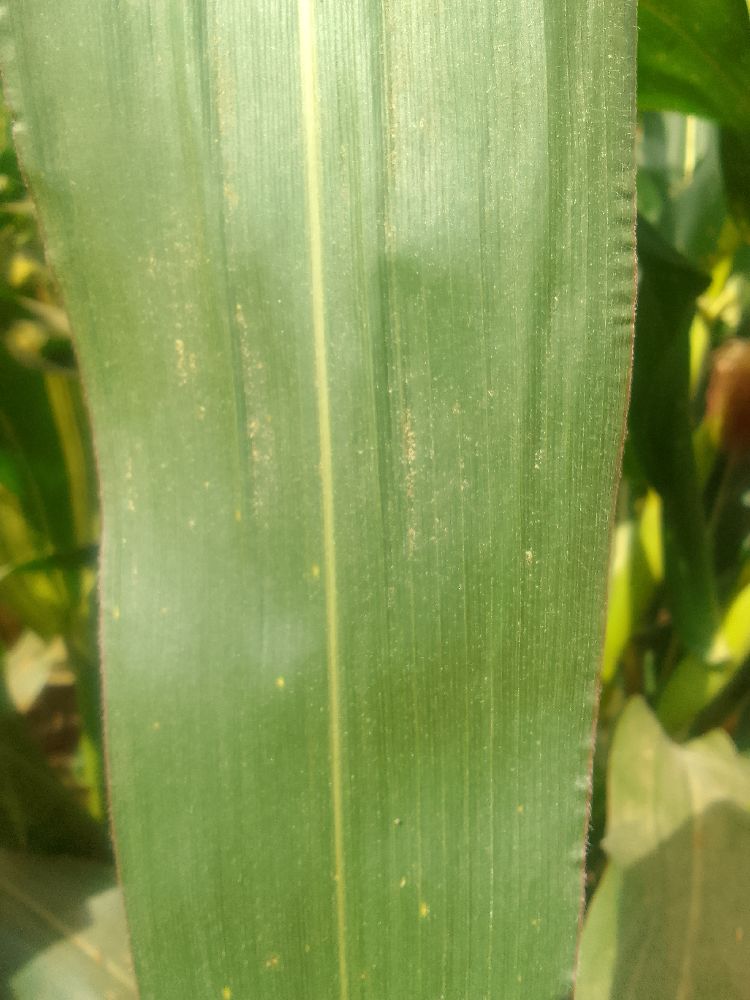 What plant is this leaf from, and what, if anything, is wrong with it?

maize, healthy
